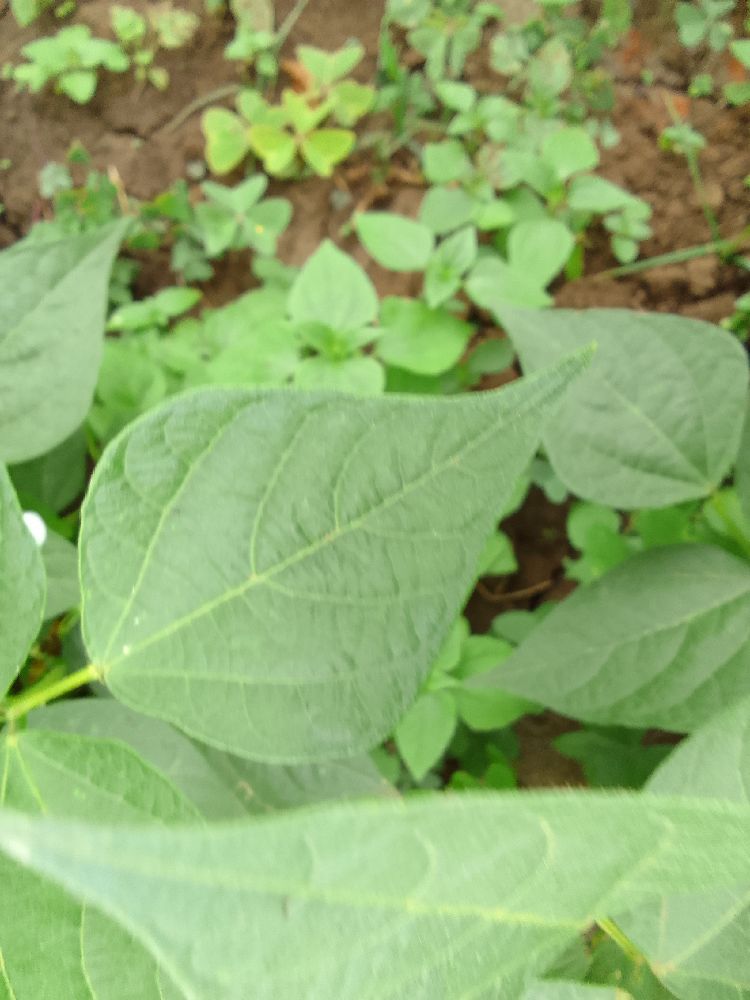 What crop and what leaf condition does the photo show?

common bean, healthy
